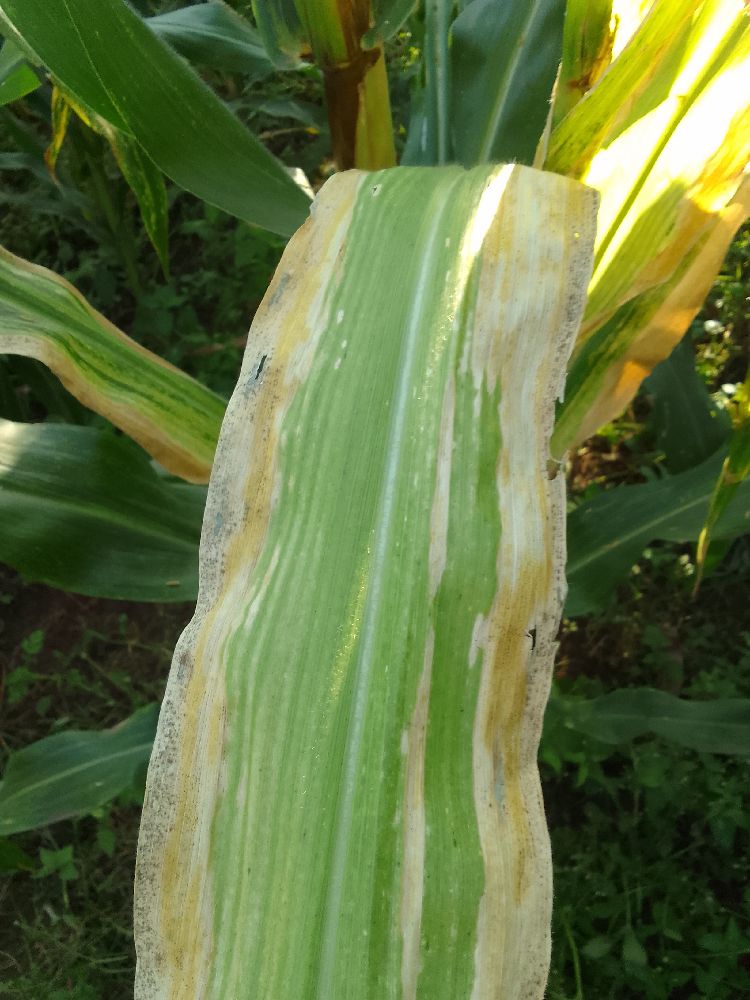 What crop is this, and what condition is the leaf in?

maize, maize lethal necrosis
